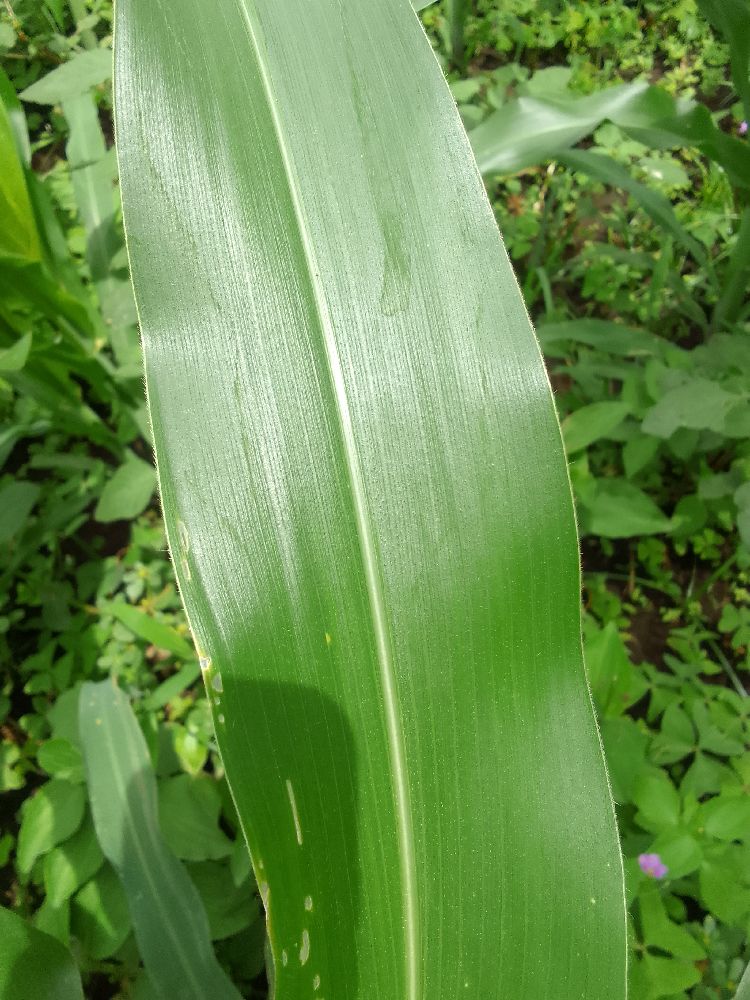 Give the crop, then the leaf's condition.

maize, healthy
